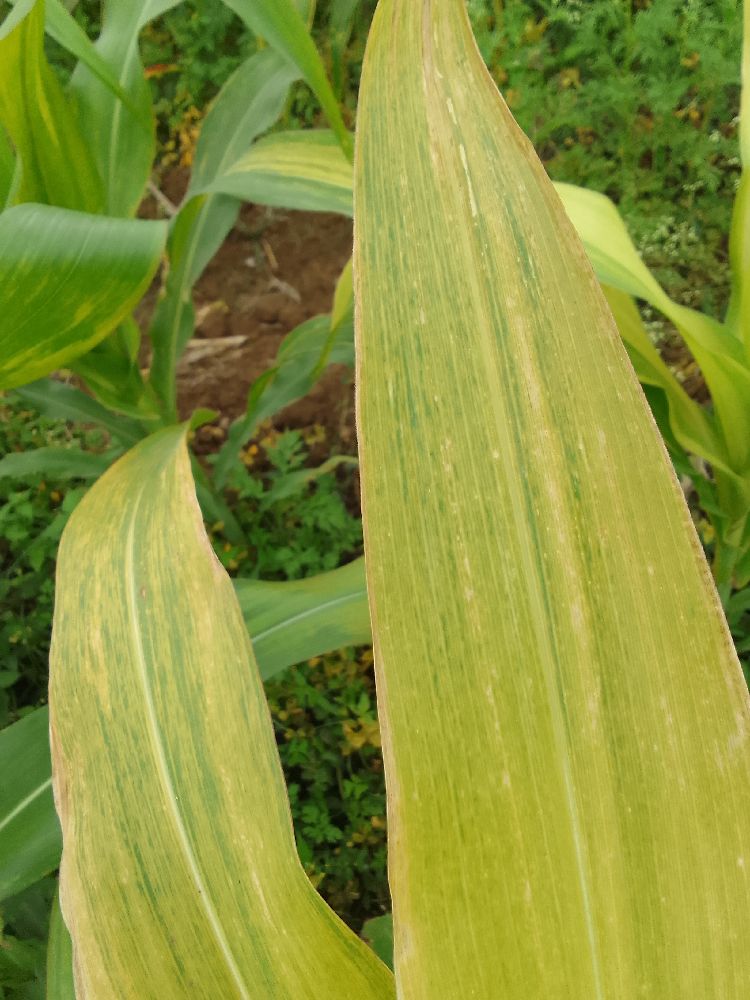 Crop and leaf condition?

maize, maize lethal necrosis
